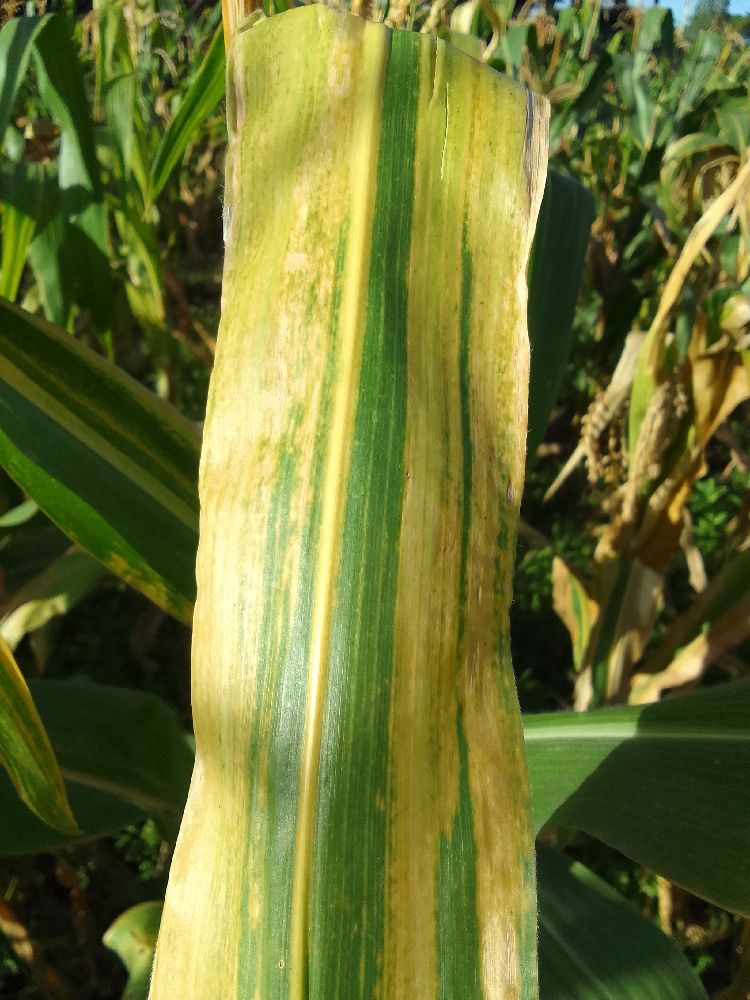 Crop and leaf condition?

maize, maize lethal necrosis
